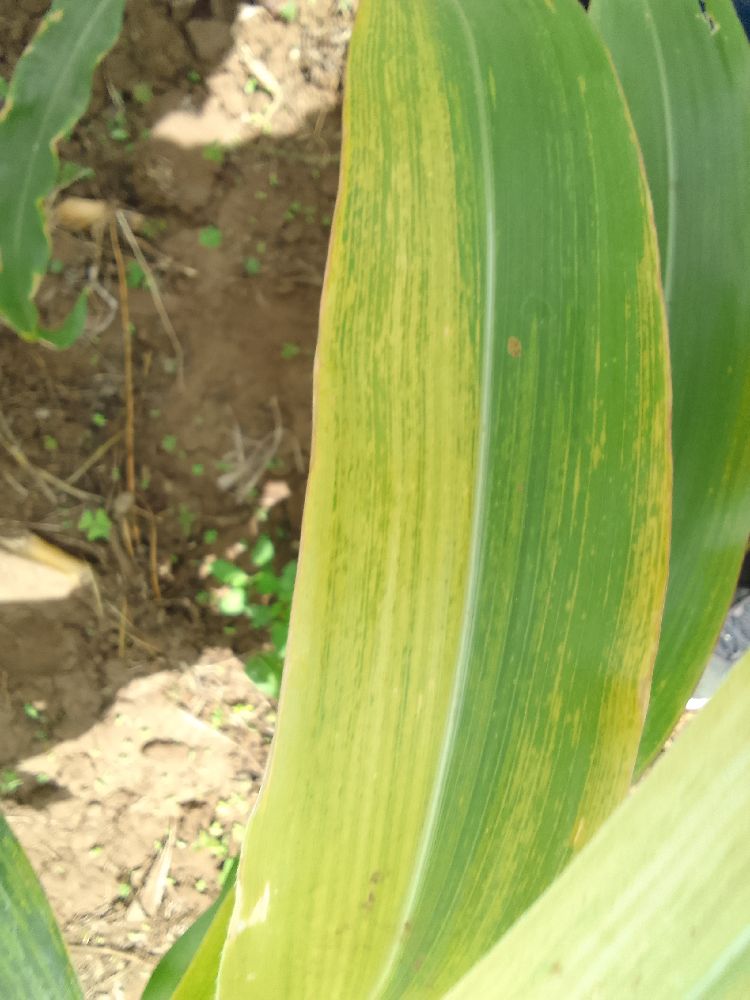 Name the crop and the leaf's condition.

maize, maize lethal necrosis
